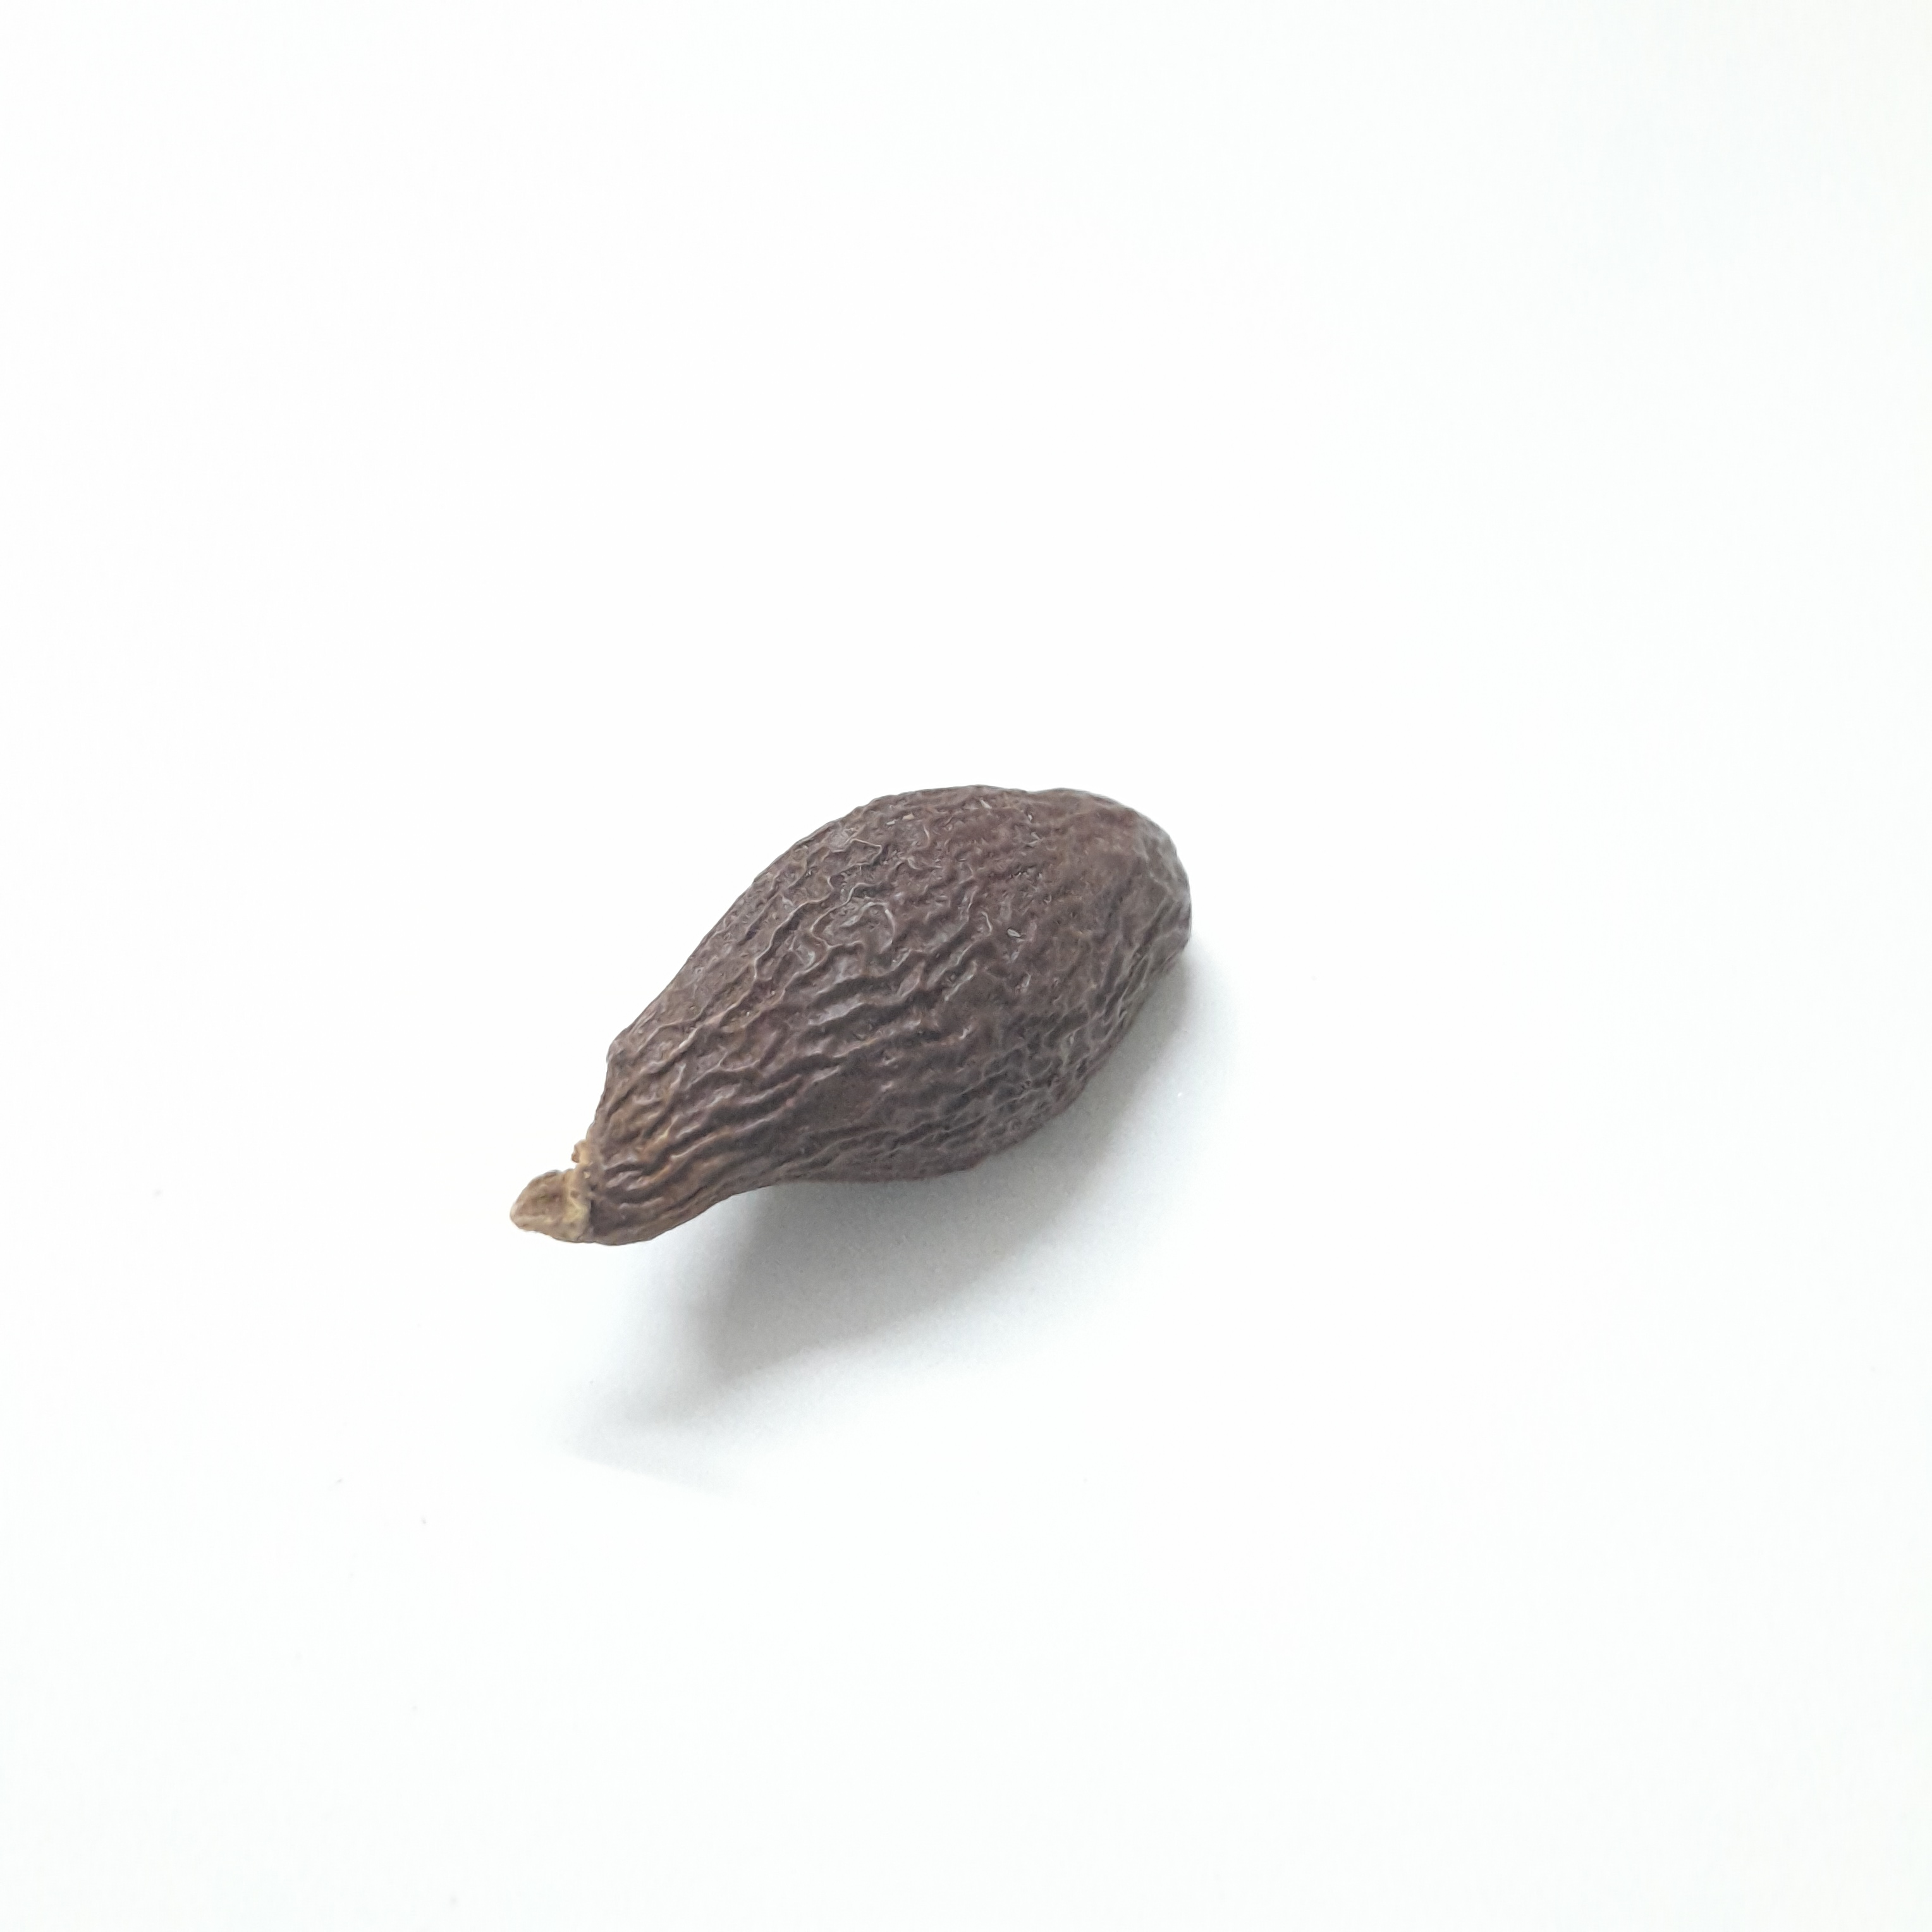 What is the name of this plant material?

niranjanphal
